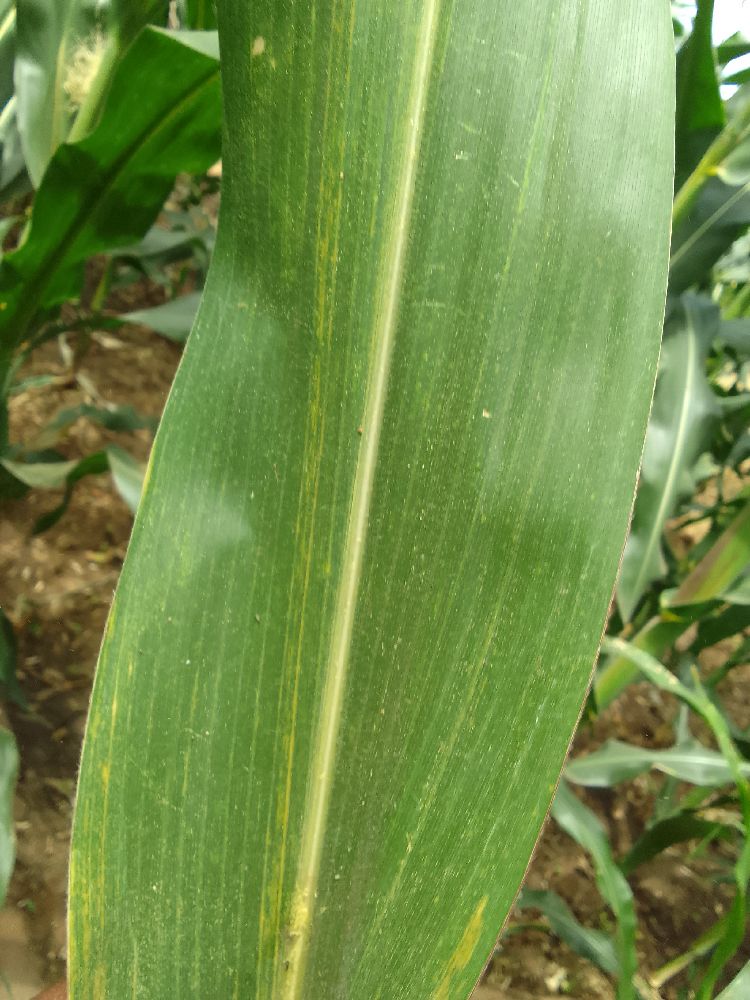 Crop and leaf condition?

maize, maize lethal necrosis
